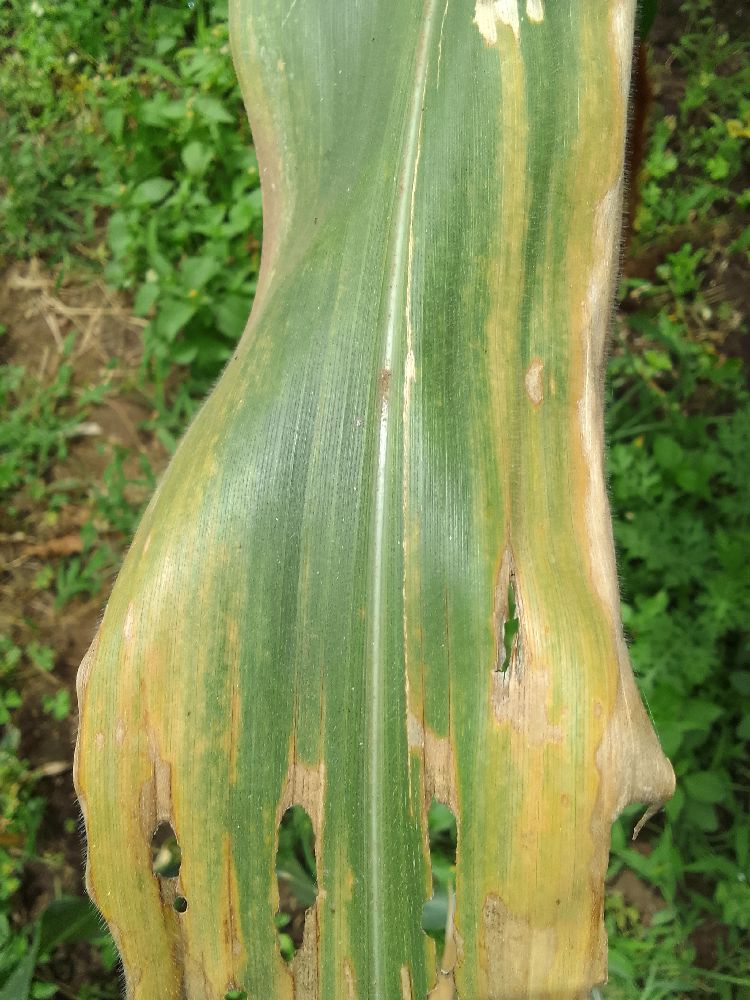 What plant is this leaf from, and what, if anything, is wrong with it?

maize, maize lethal necrosis
